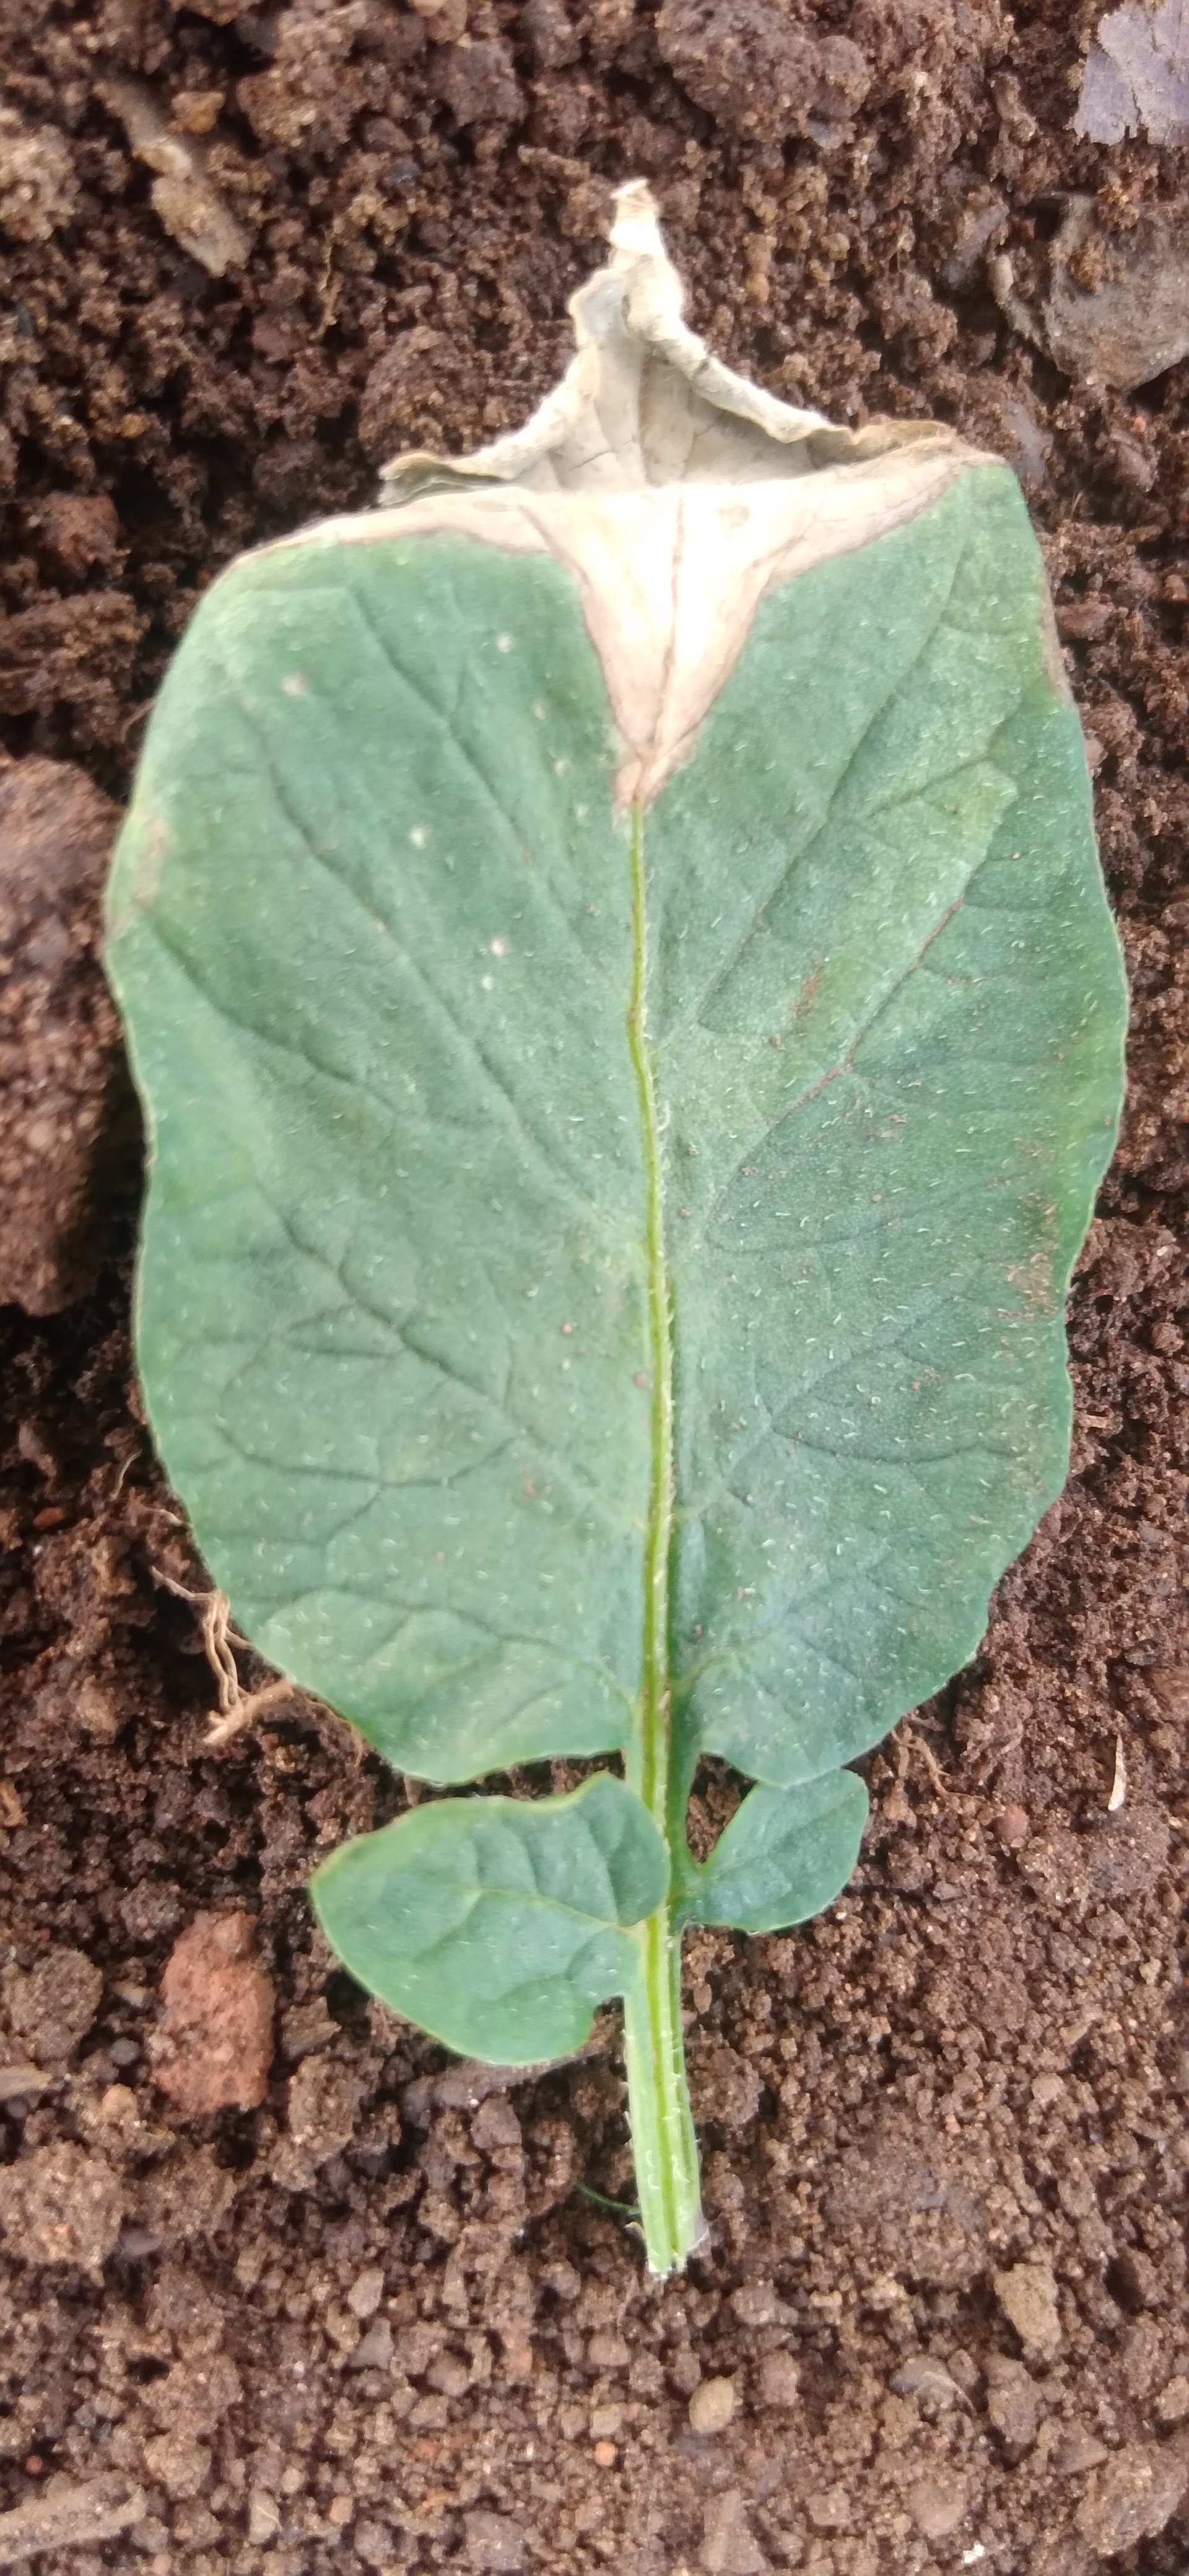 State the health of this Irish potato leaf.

early blight
